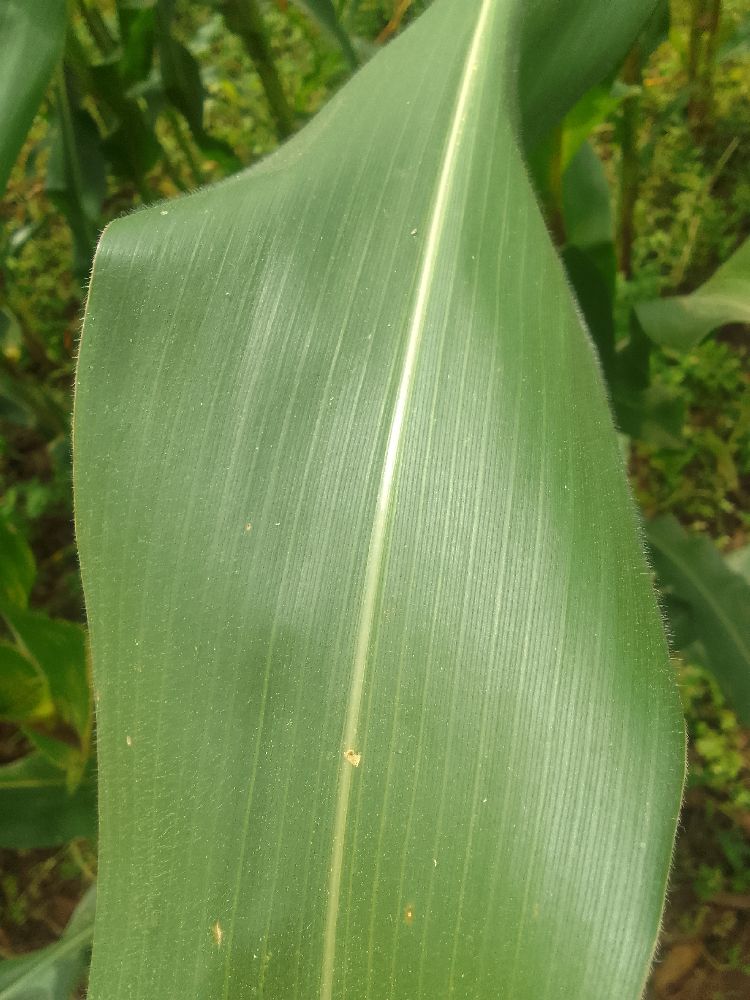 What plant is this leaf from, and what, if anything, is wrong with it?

maize, healthy
